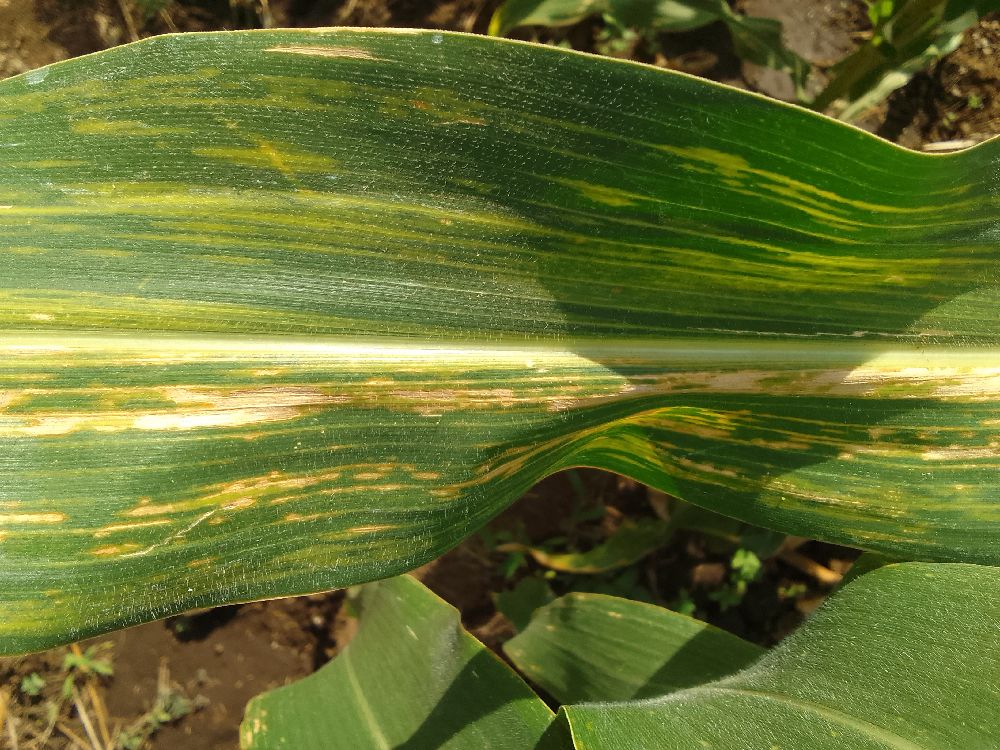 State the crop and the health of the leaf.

maize, maize lethal necrosis
